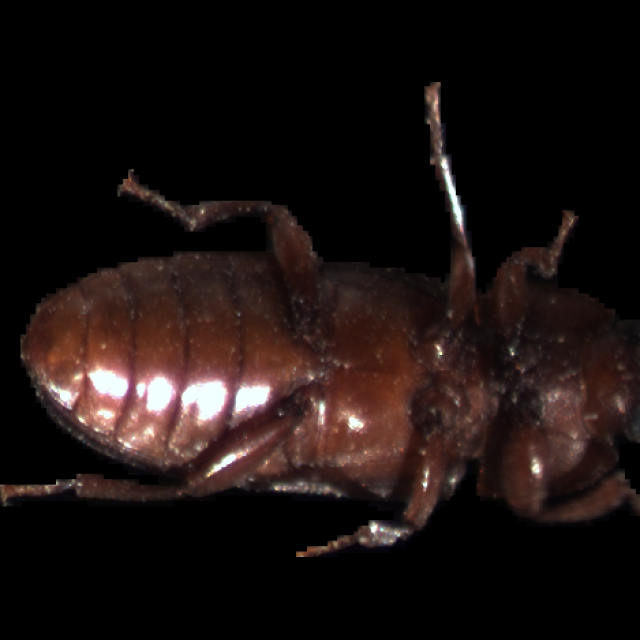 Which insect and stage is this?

mealworm beetle
